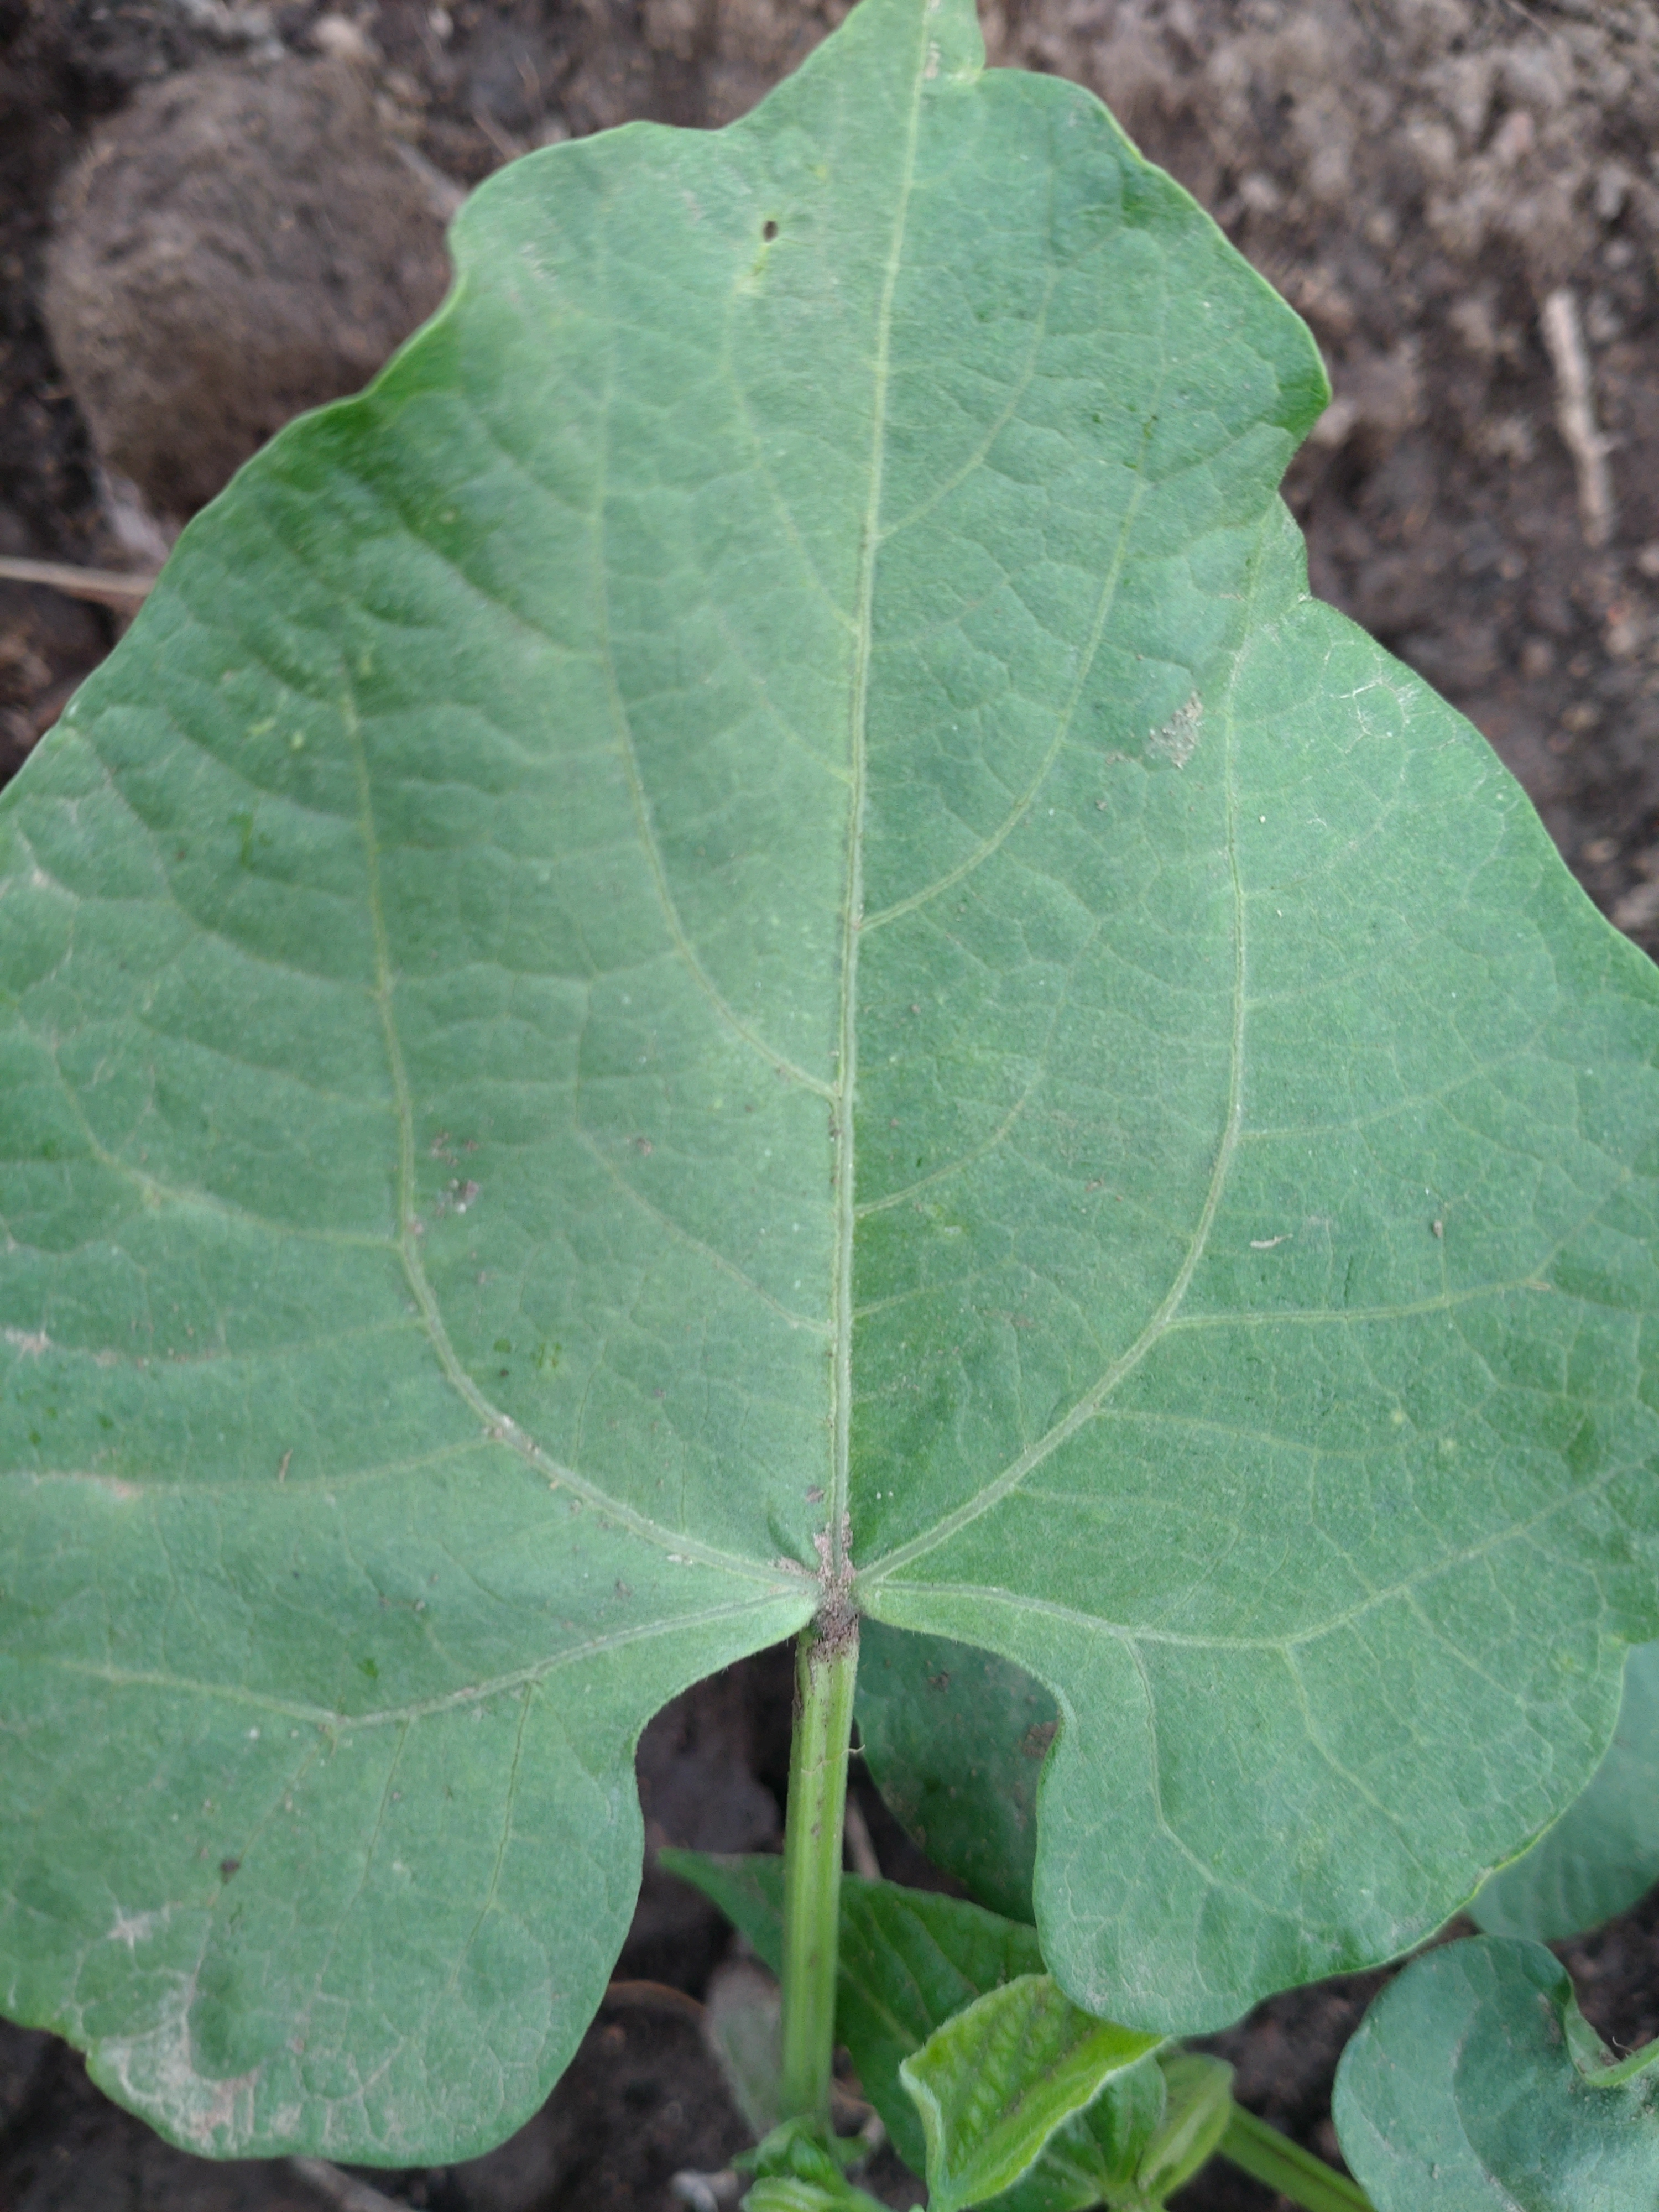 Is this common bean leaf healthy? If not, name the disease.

healthy
